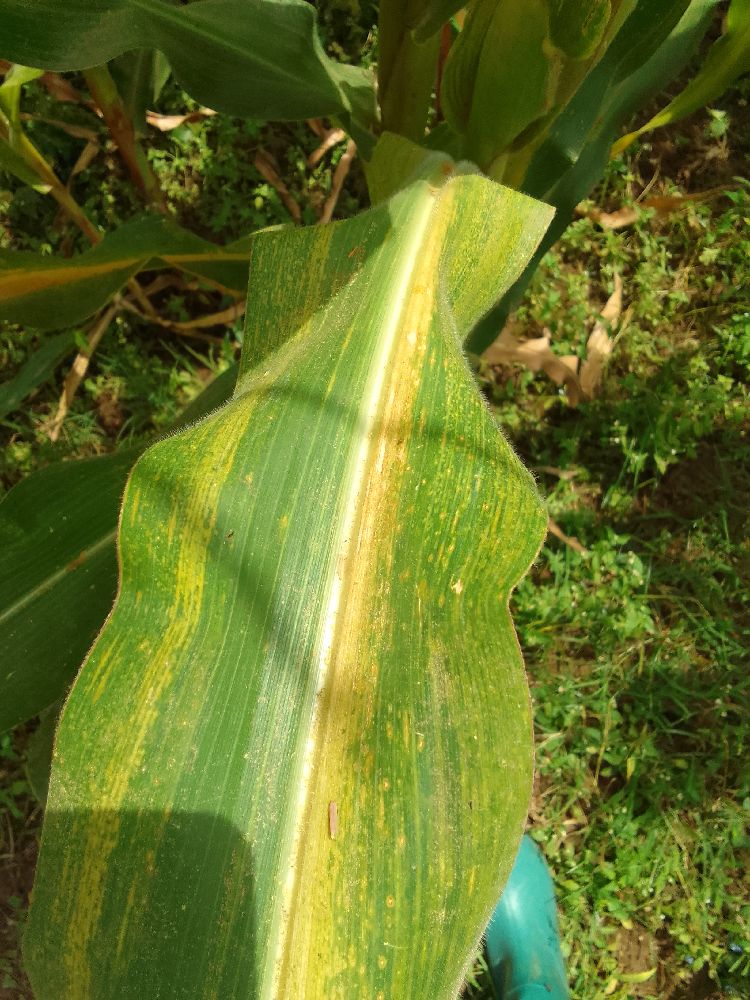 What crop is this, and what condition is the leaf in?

maize, maize lethal necrosis
